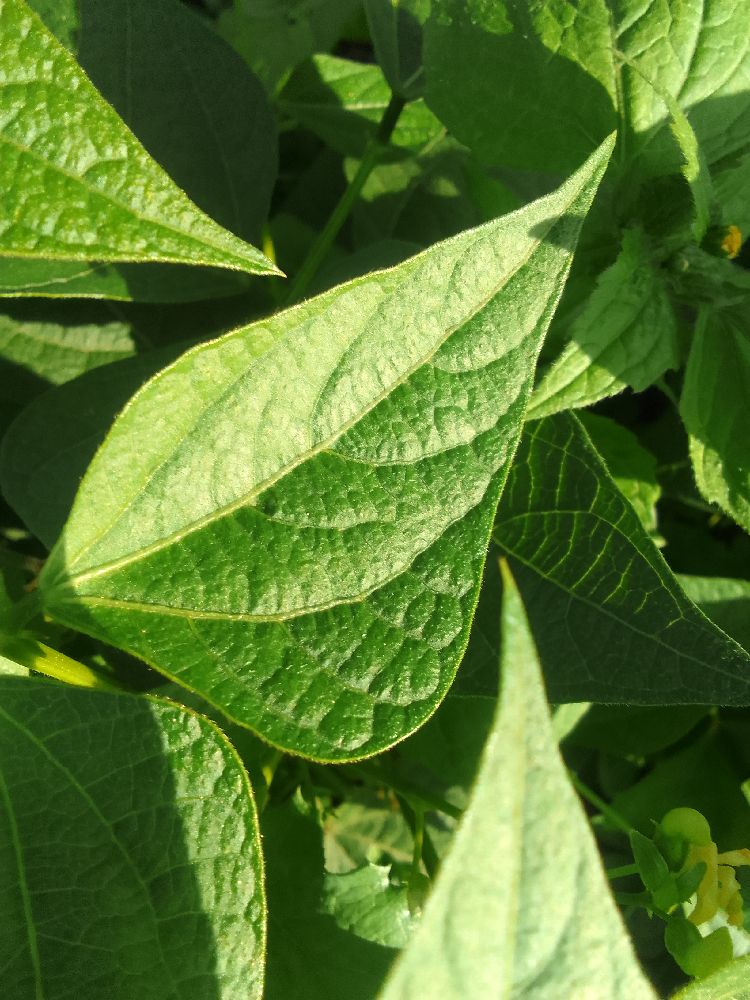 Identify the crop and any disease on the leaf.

common bean, healthy
